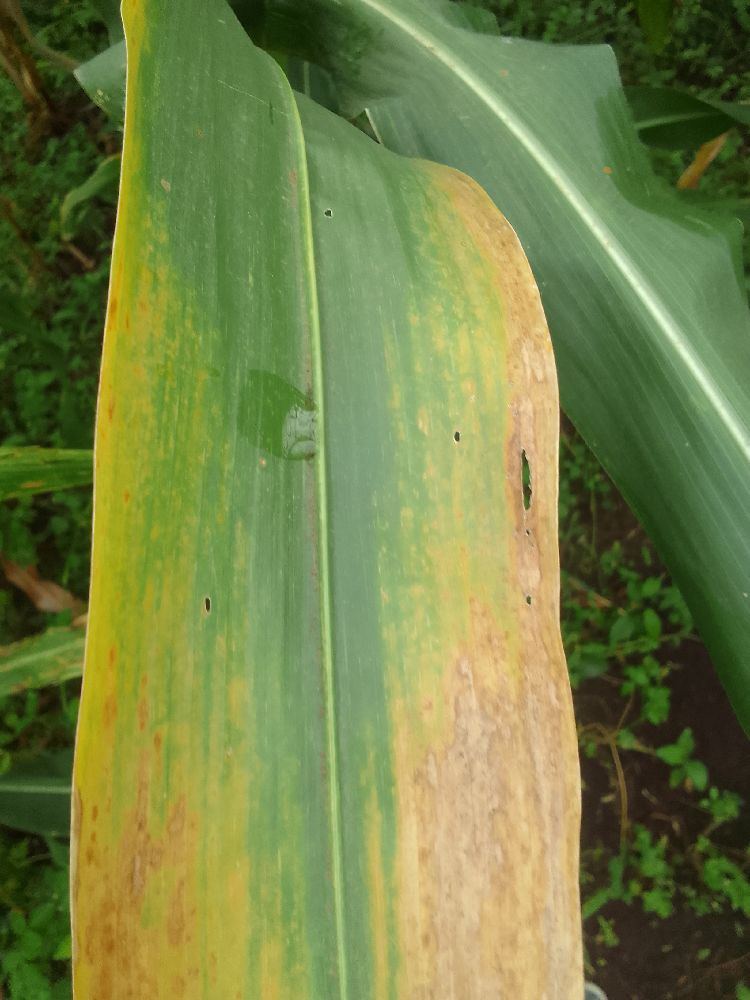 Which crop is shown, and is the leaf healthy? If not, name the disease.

maize, maize lethal necrosis
